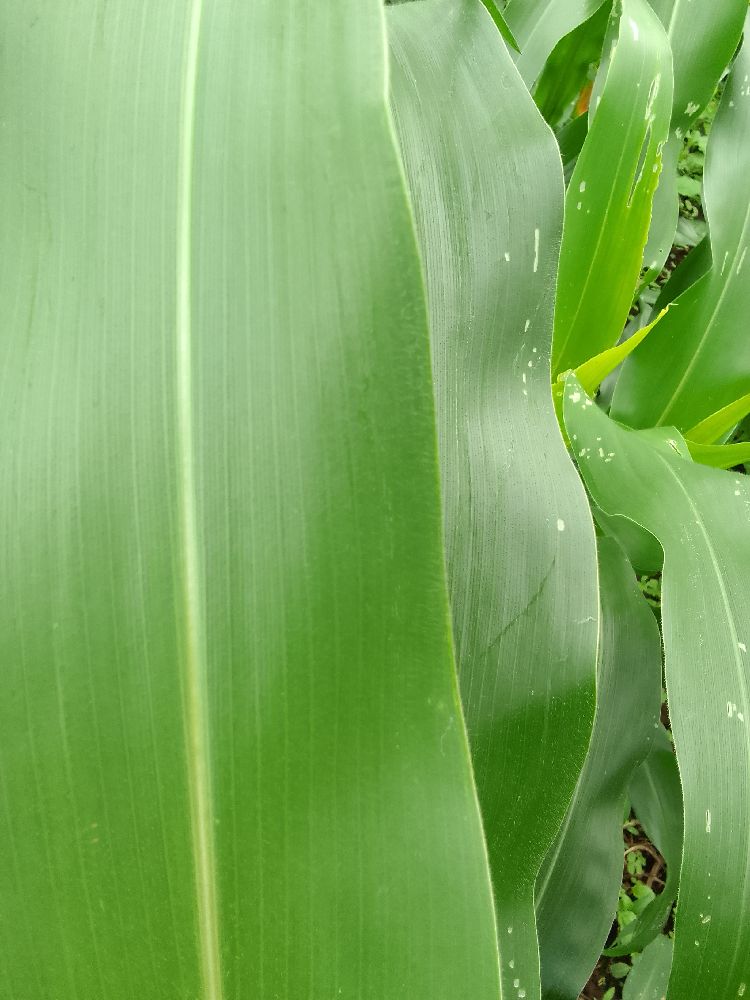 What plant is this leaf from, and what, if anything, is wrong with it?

maize, healthy
